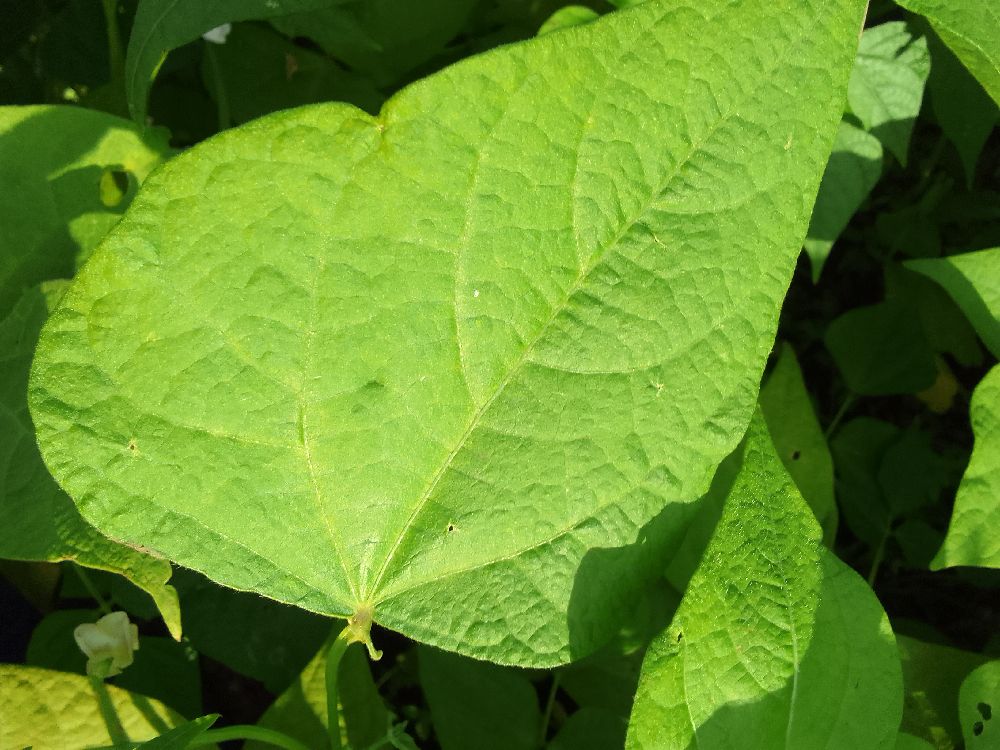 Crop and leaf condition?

common bean, healthy
